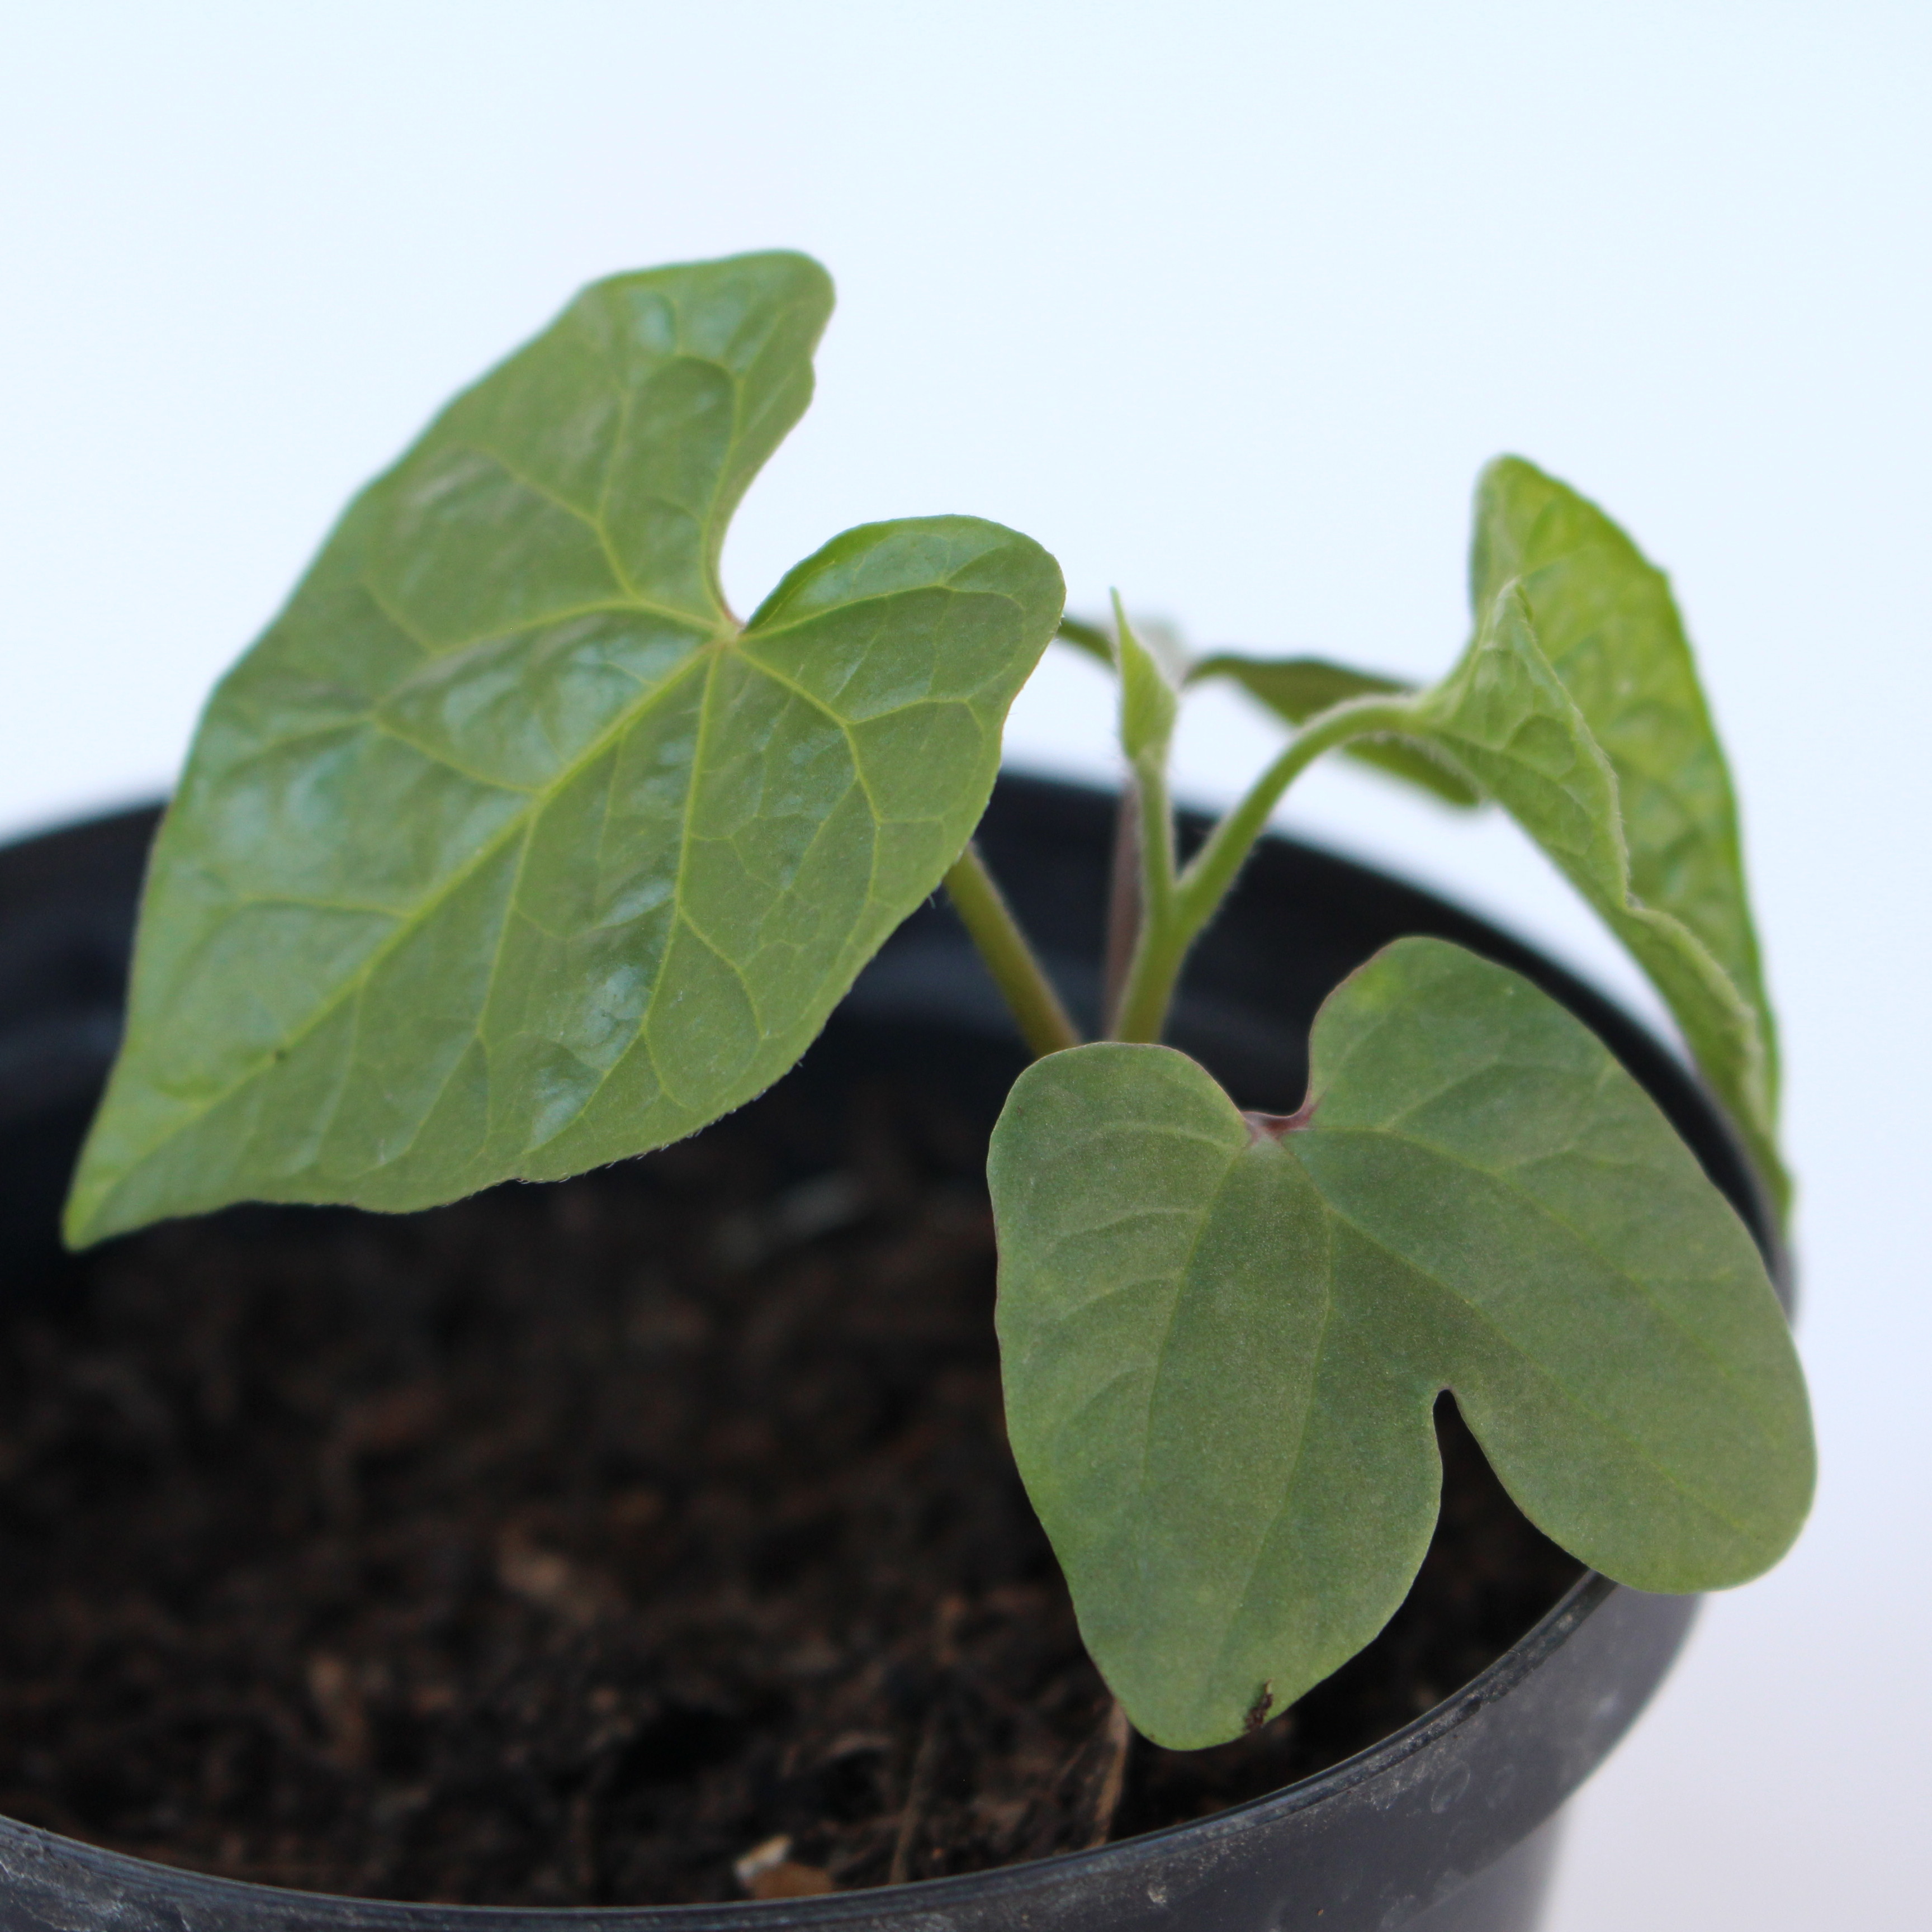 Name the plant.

Convolvulus arvensis
